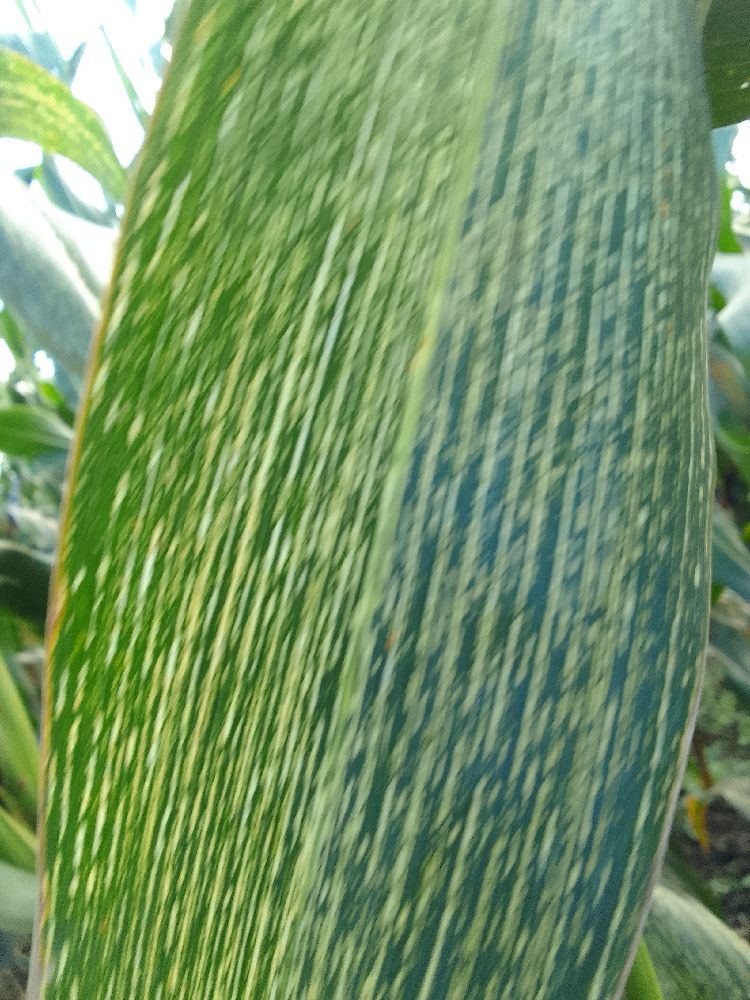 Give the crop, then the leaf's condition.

maize, maize streak virus
